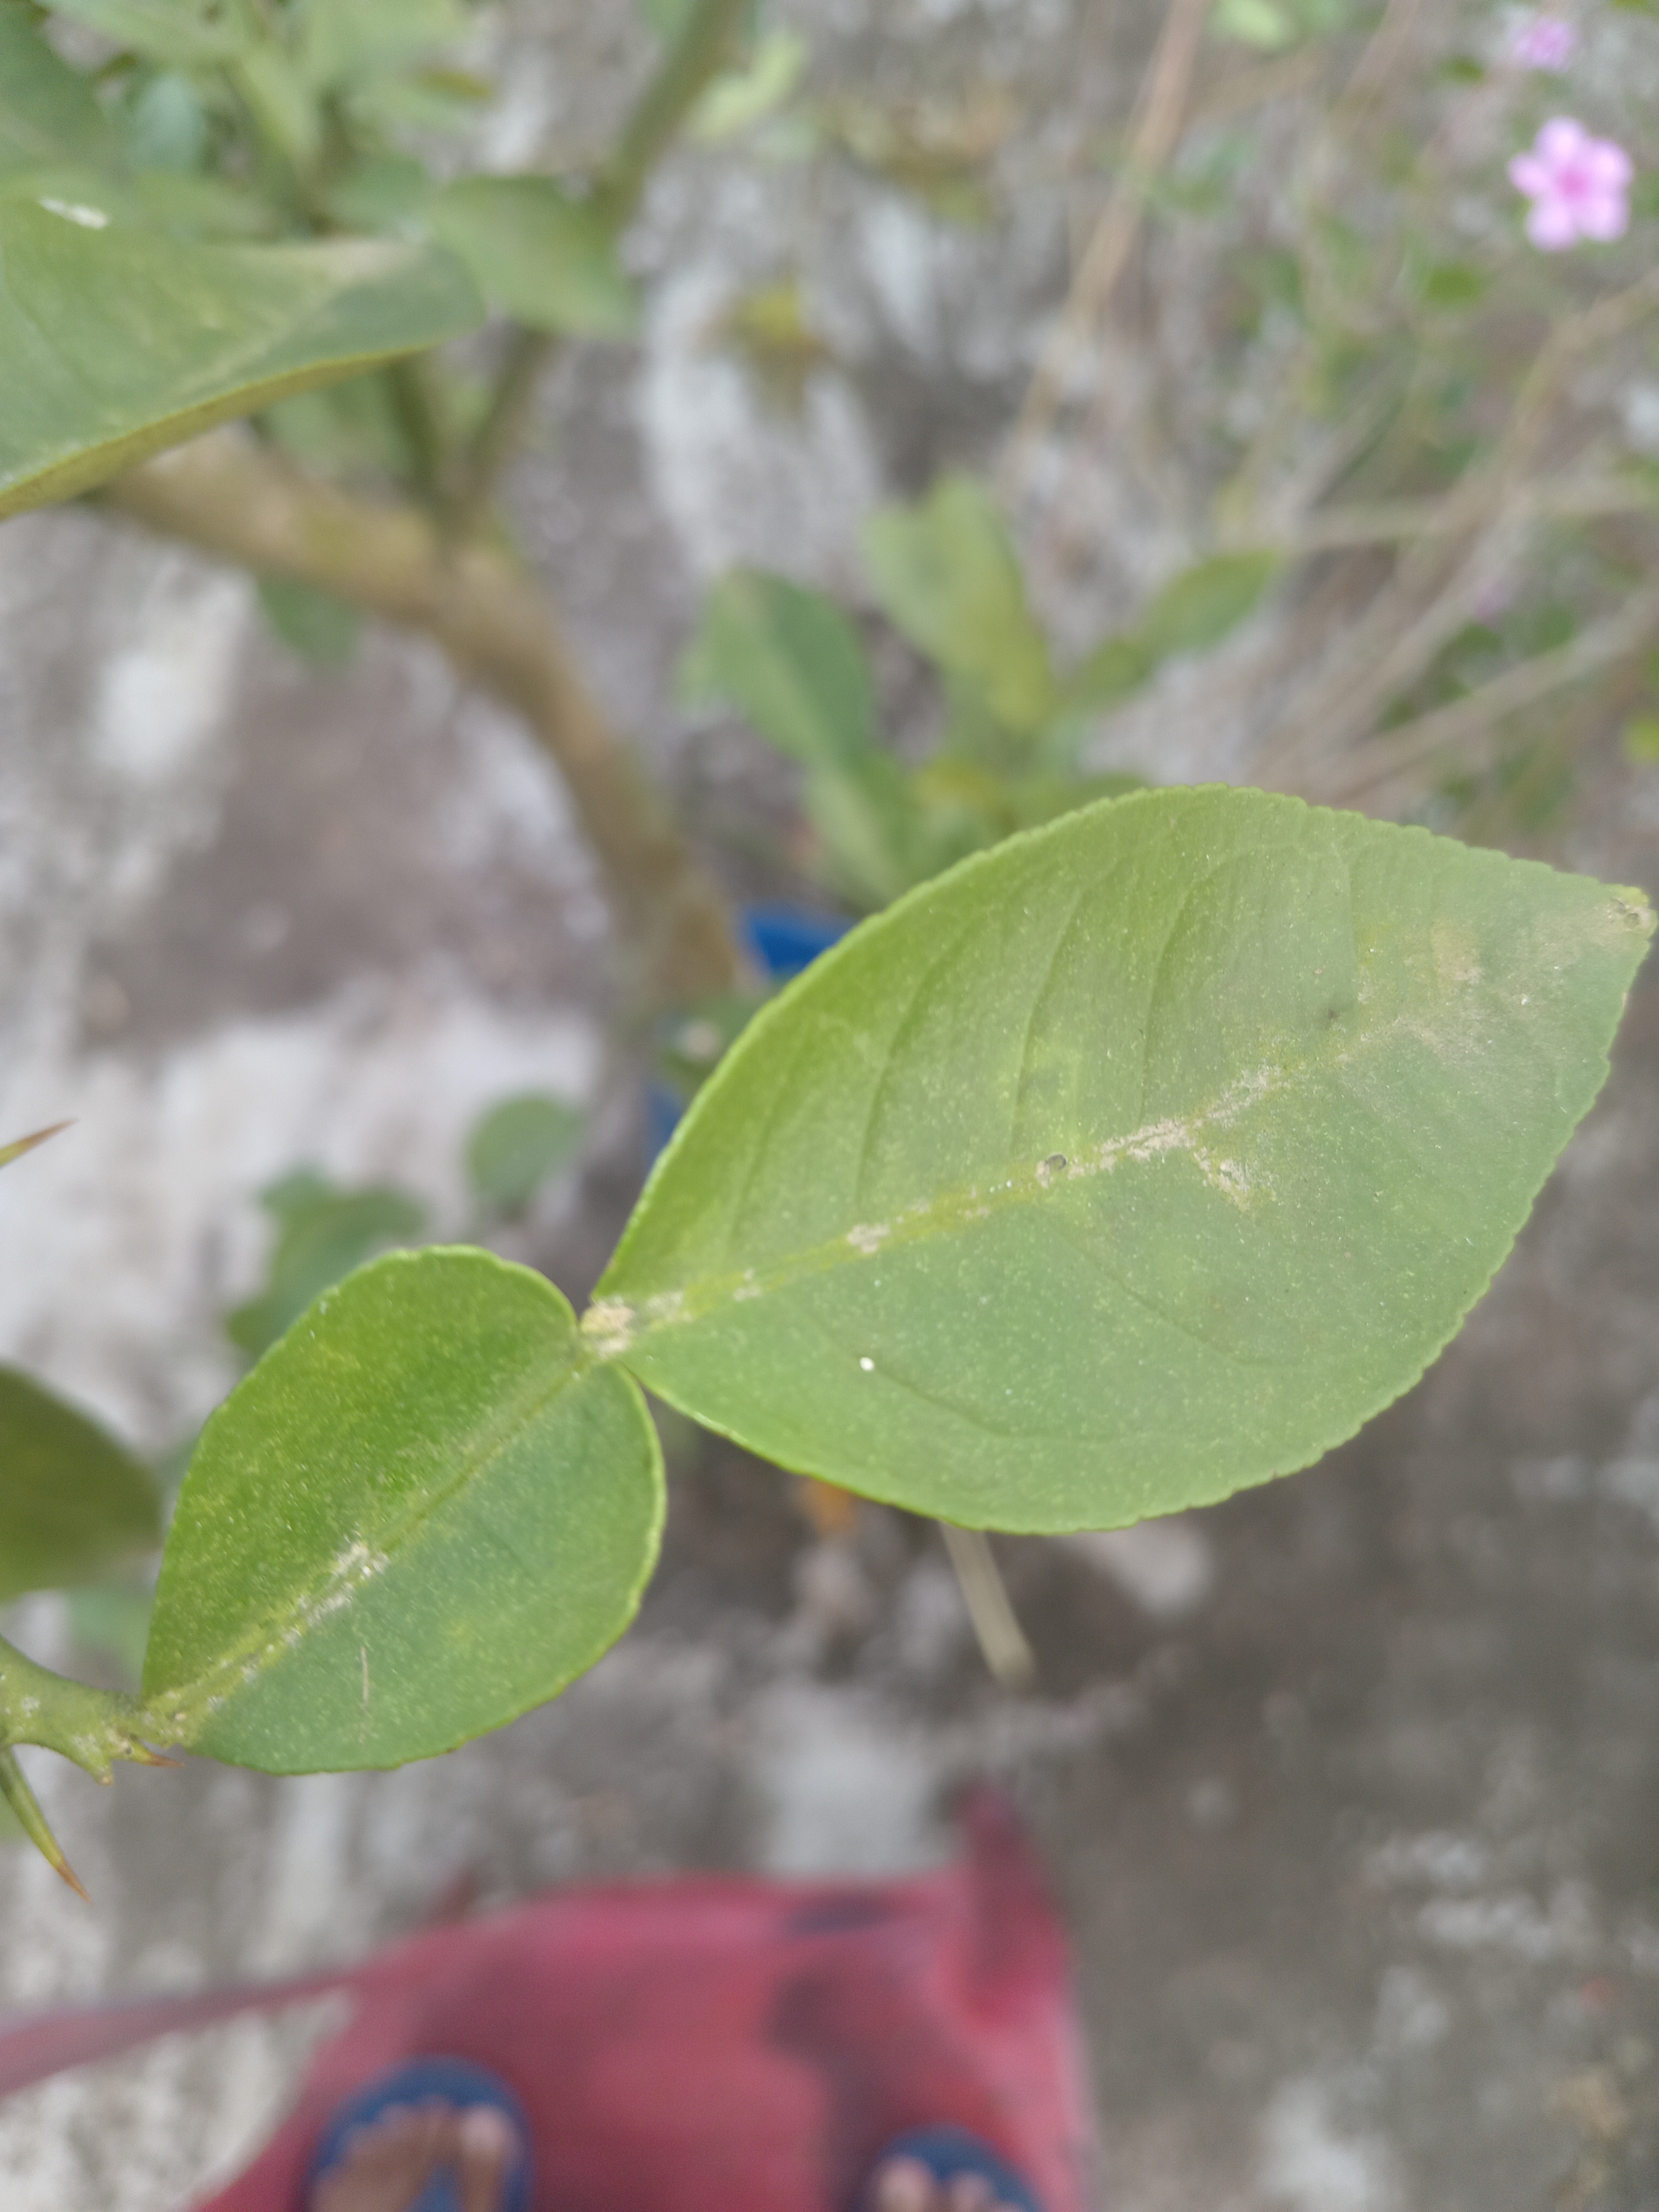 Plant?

lemon
